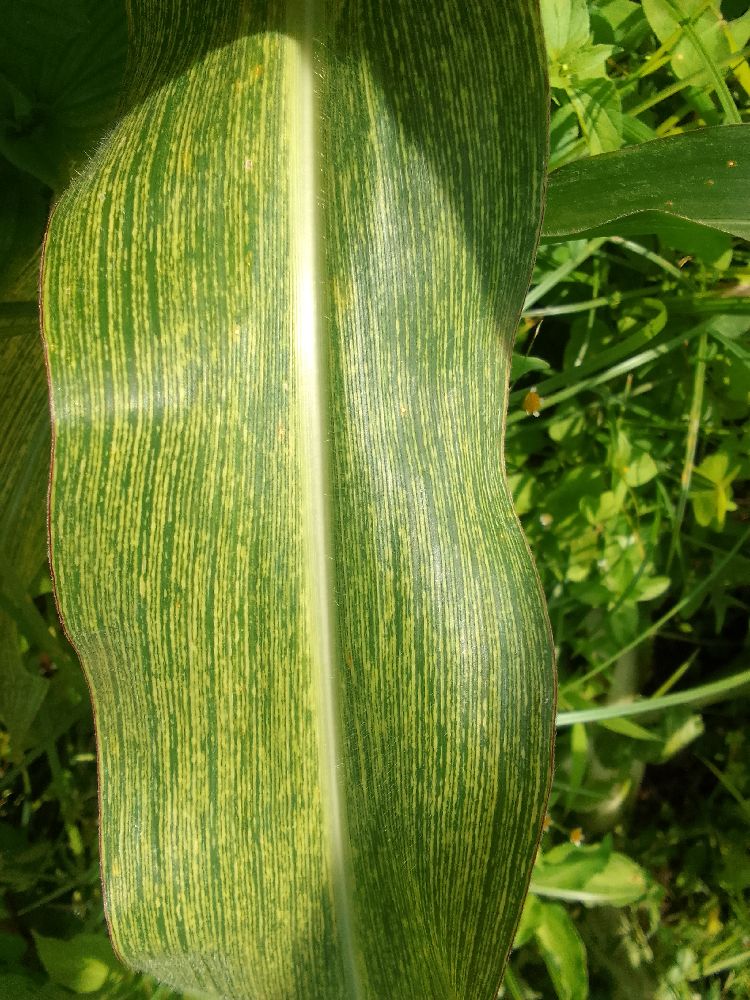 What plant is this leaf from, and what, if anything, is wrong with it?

maize, maize streak virus
